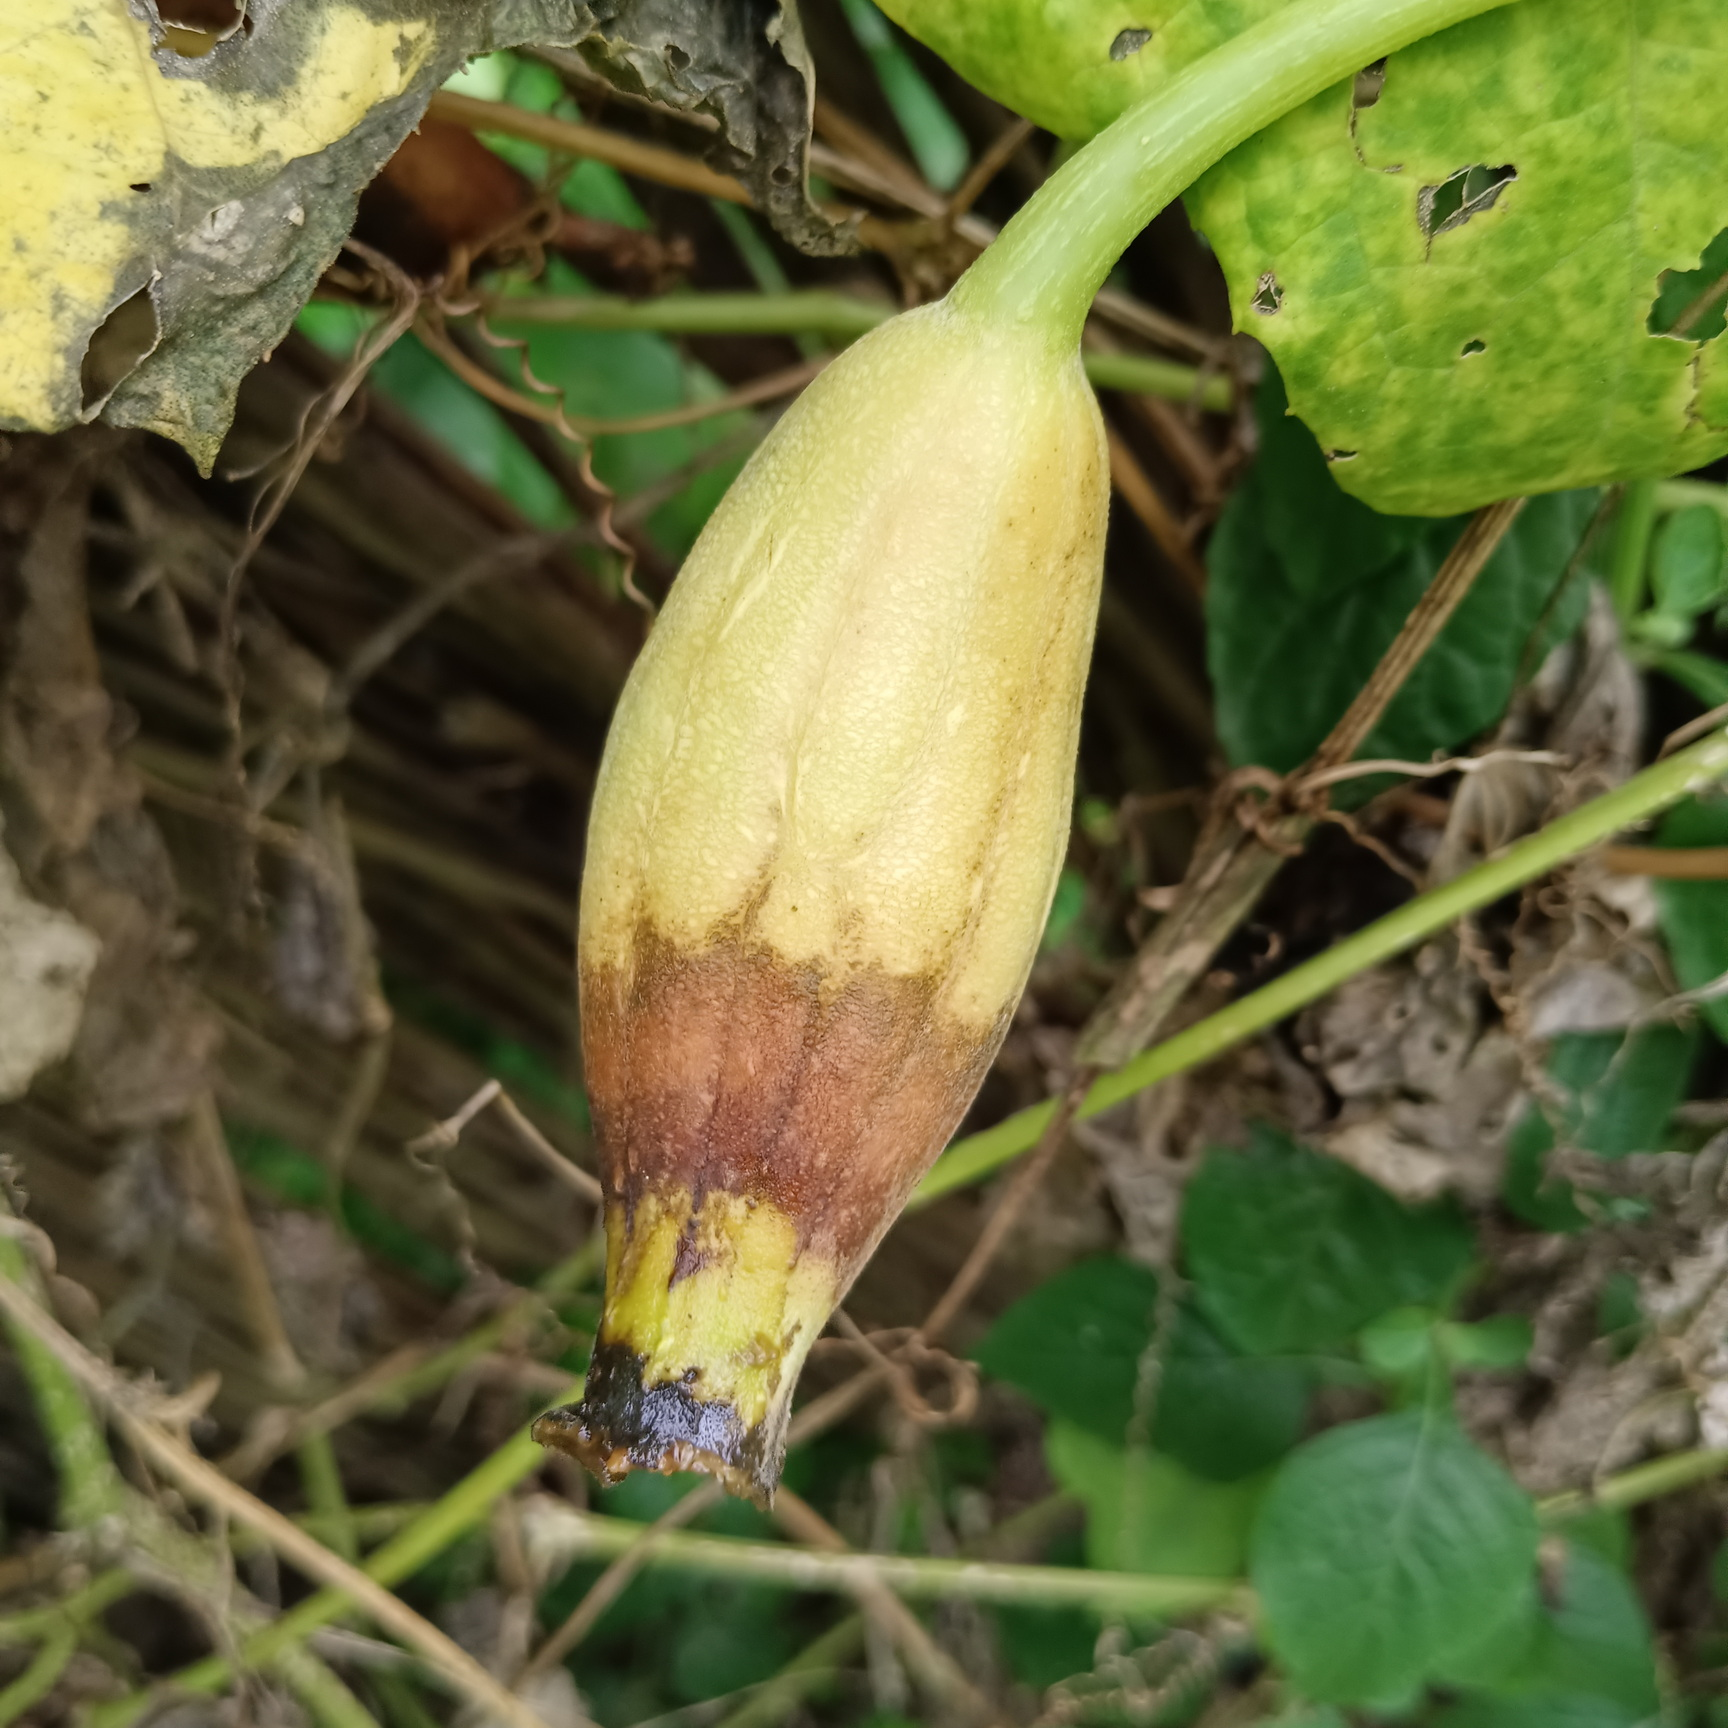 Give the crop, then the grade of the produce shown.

luffa, faulty
